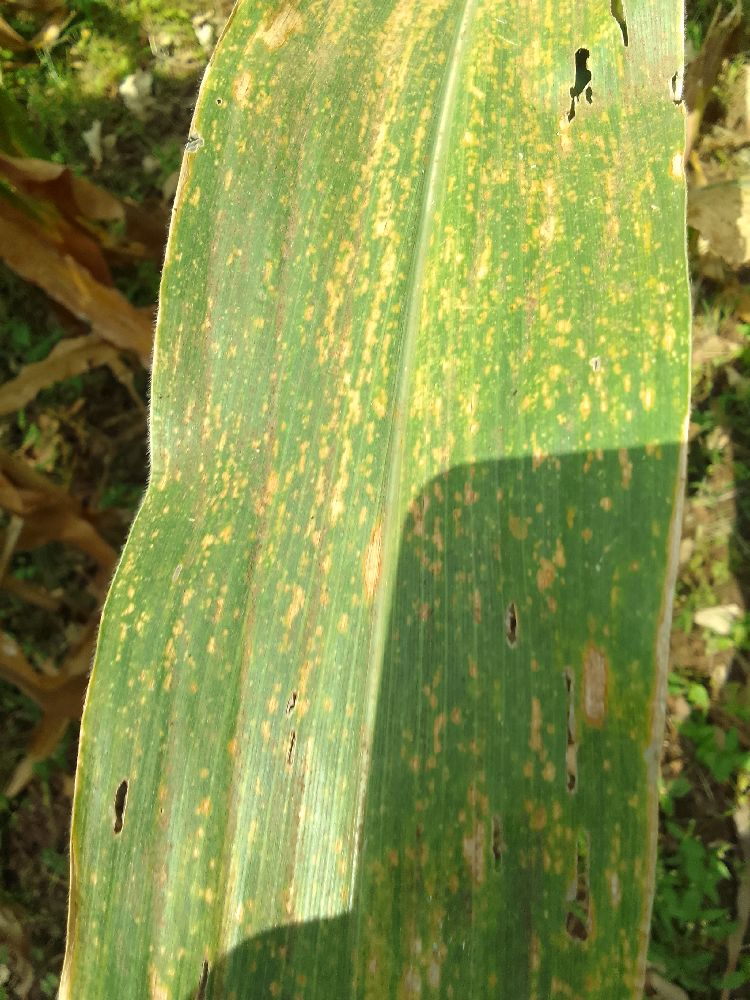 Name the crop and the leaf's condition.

maize, maize lethal necrosis
